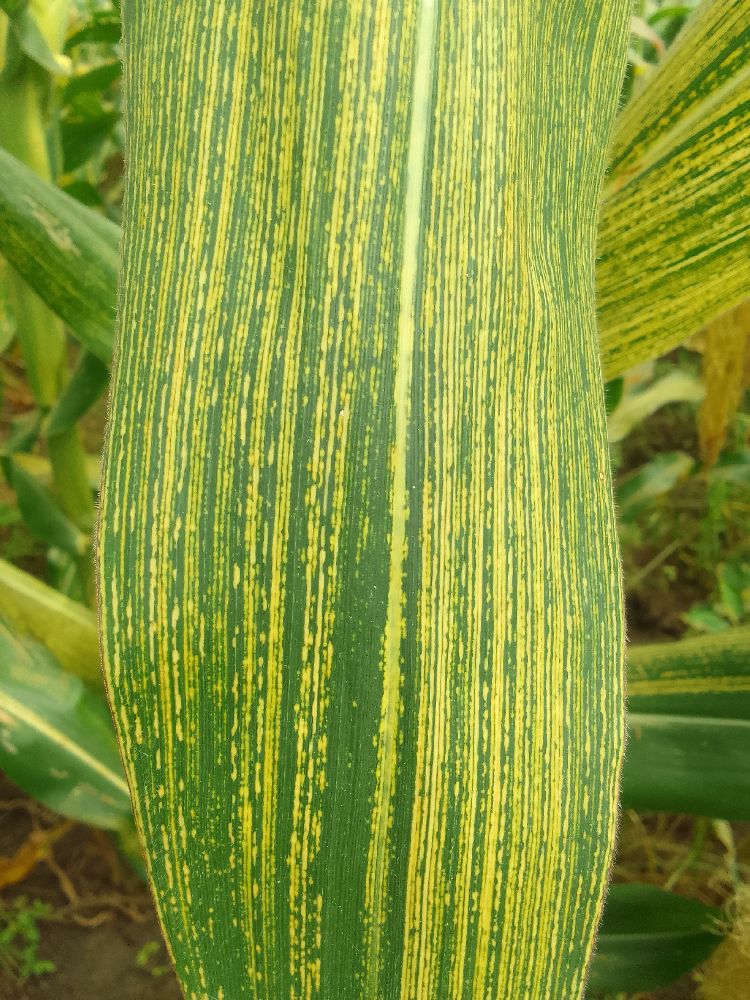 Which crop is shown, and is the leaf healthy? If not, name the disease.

maize, maize streak virus
